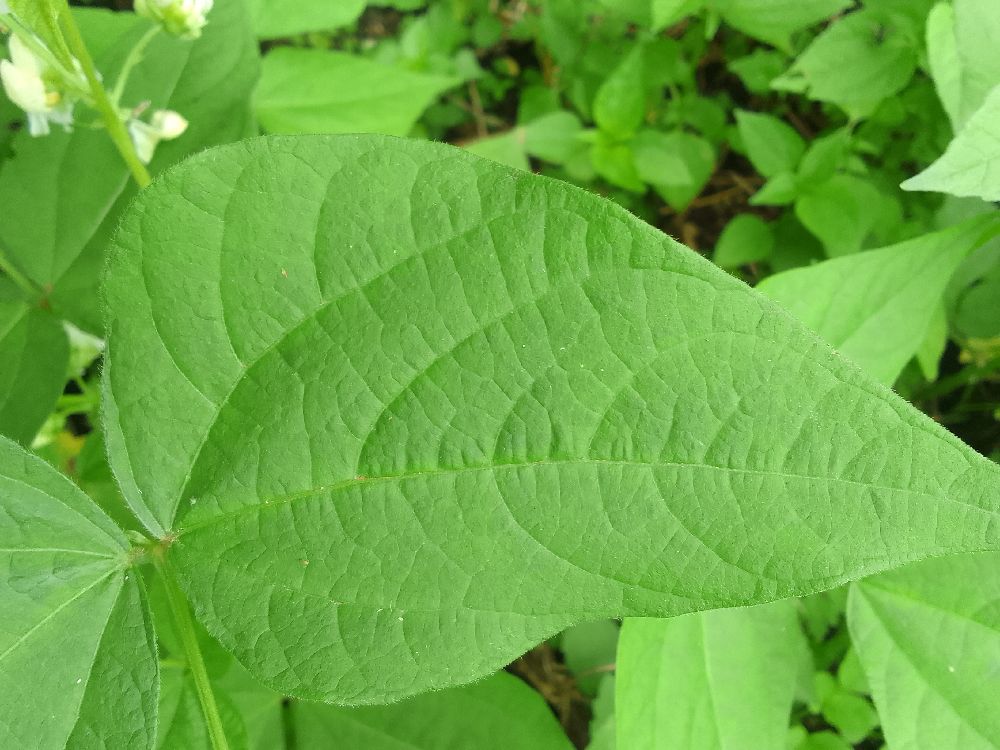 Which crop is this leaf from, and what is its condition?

common bean, healthy
